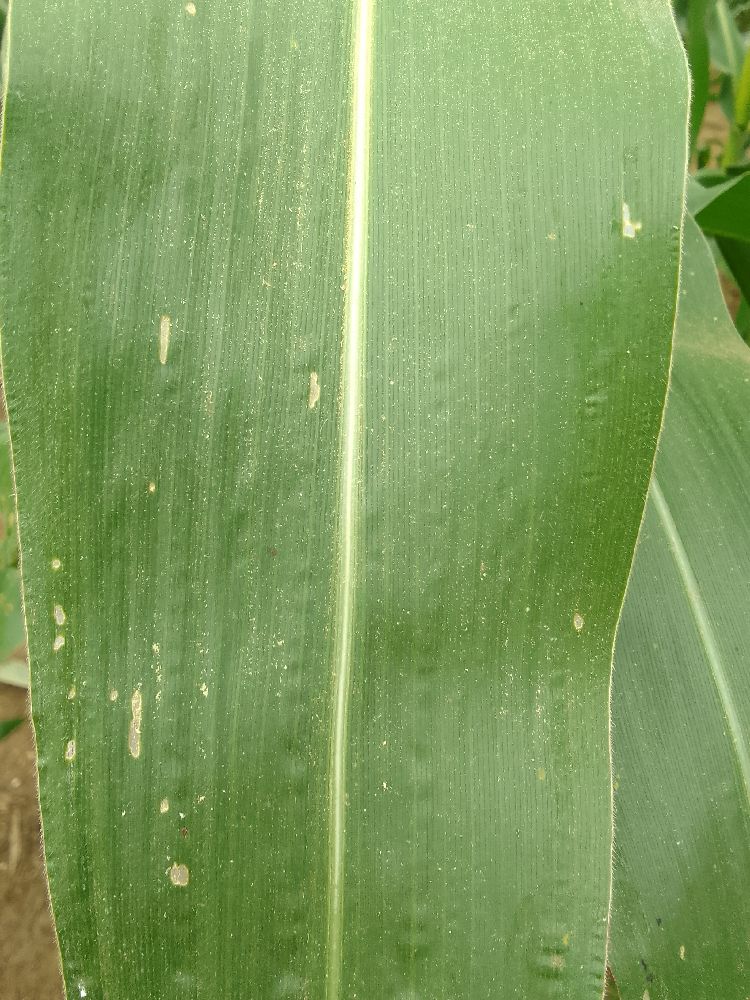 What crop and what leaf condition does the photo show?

maize, healthy
